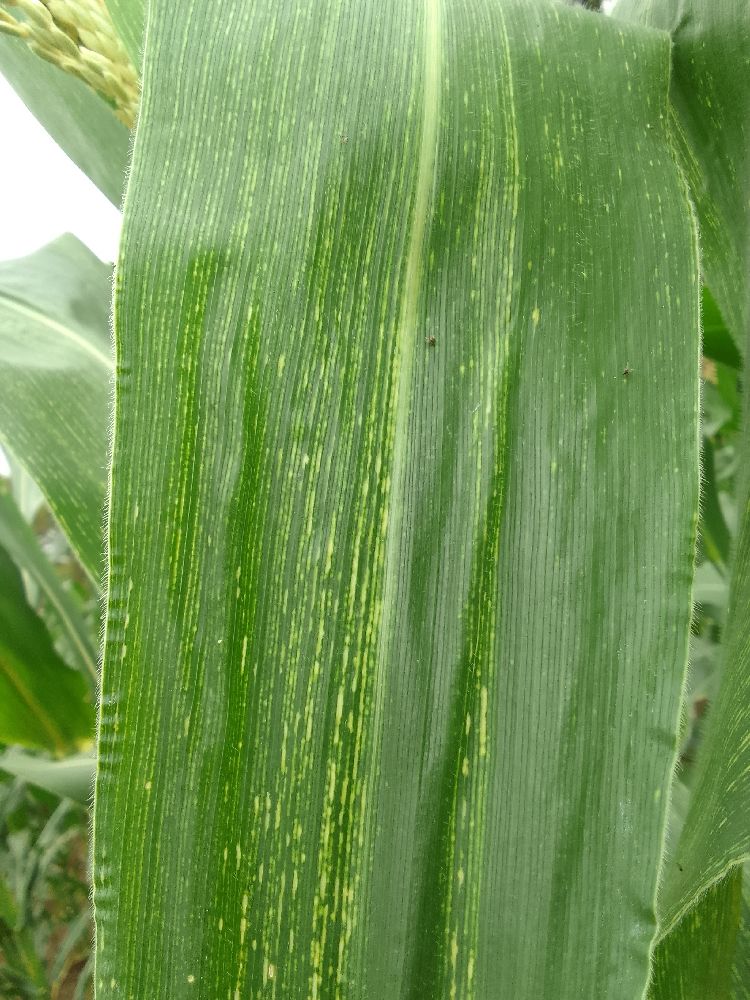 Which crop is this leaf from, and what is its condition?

maize, maize streak virus
